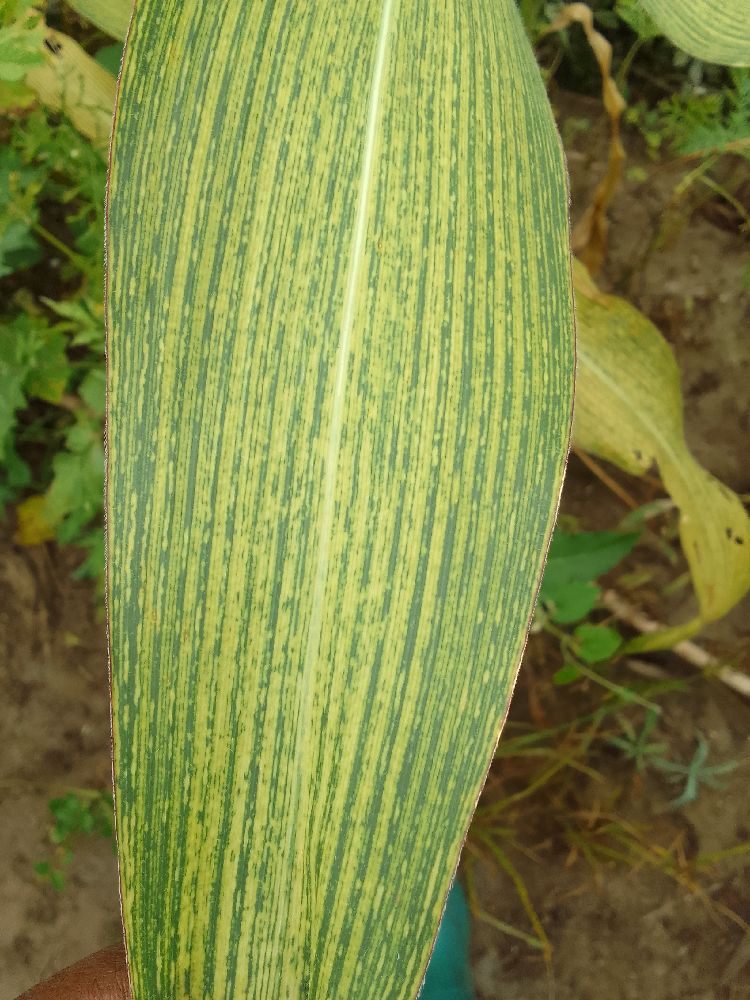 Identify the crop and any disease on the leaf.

maize, maize streak virus
